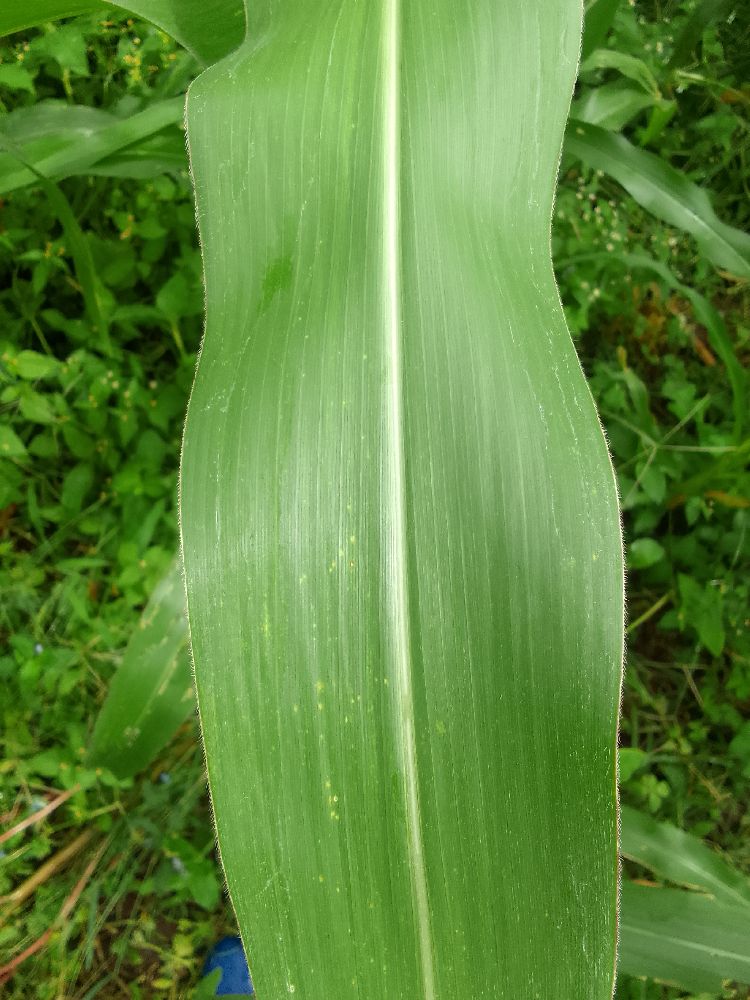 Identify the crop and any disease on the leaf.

maize, healthy
